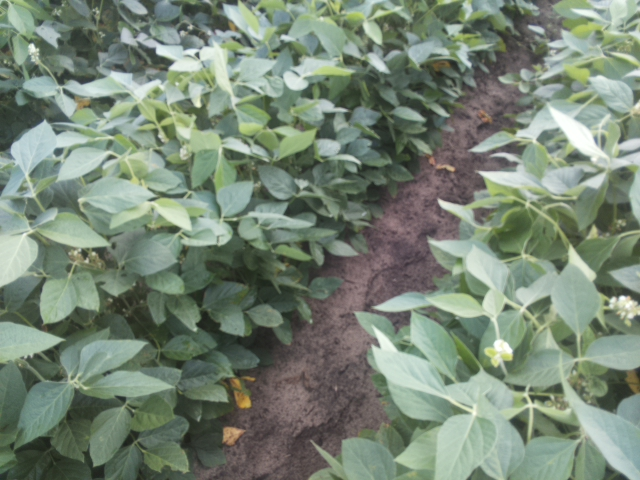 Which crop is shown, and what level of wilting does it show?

soybean, leaves with no wilting
